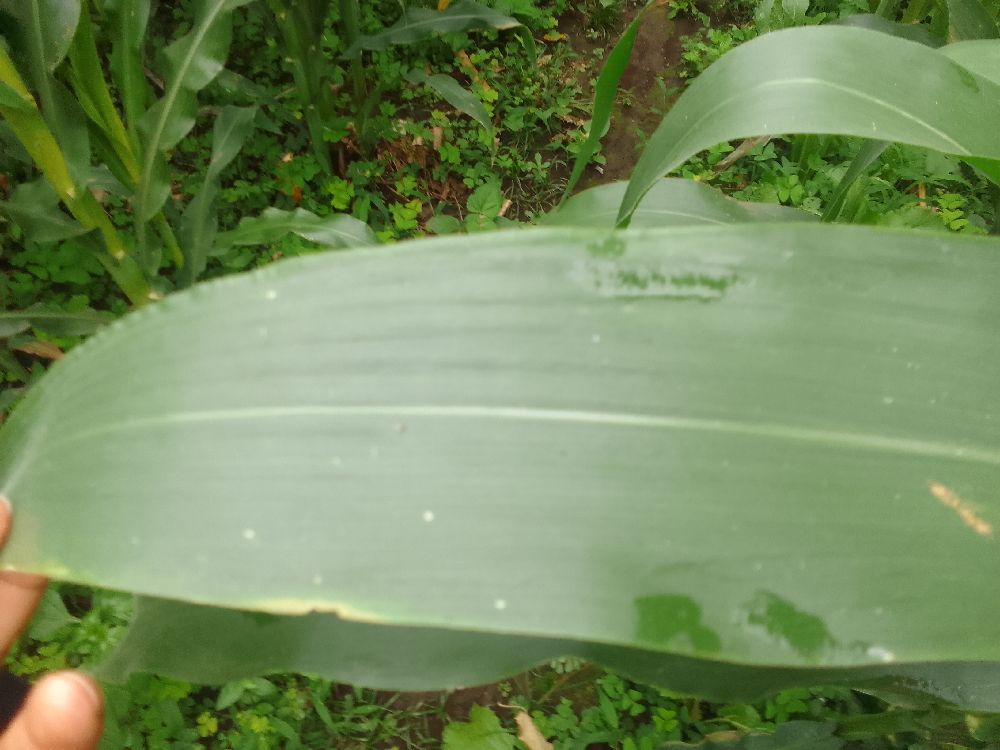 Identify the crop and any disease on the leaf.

maize, healthy
